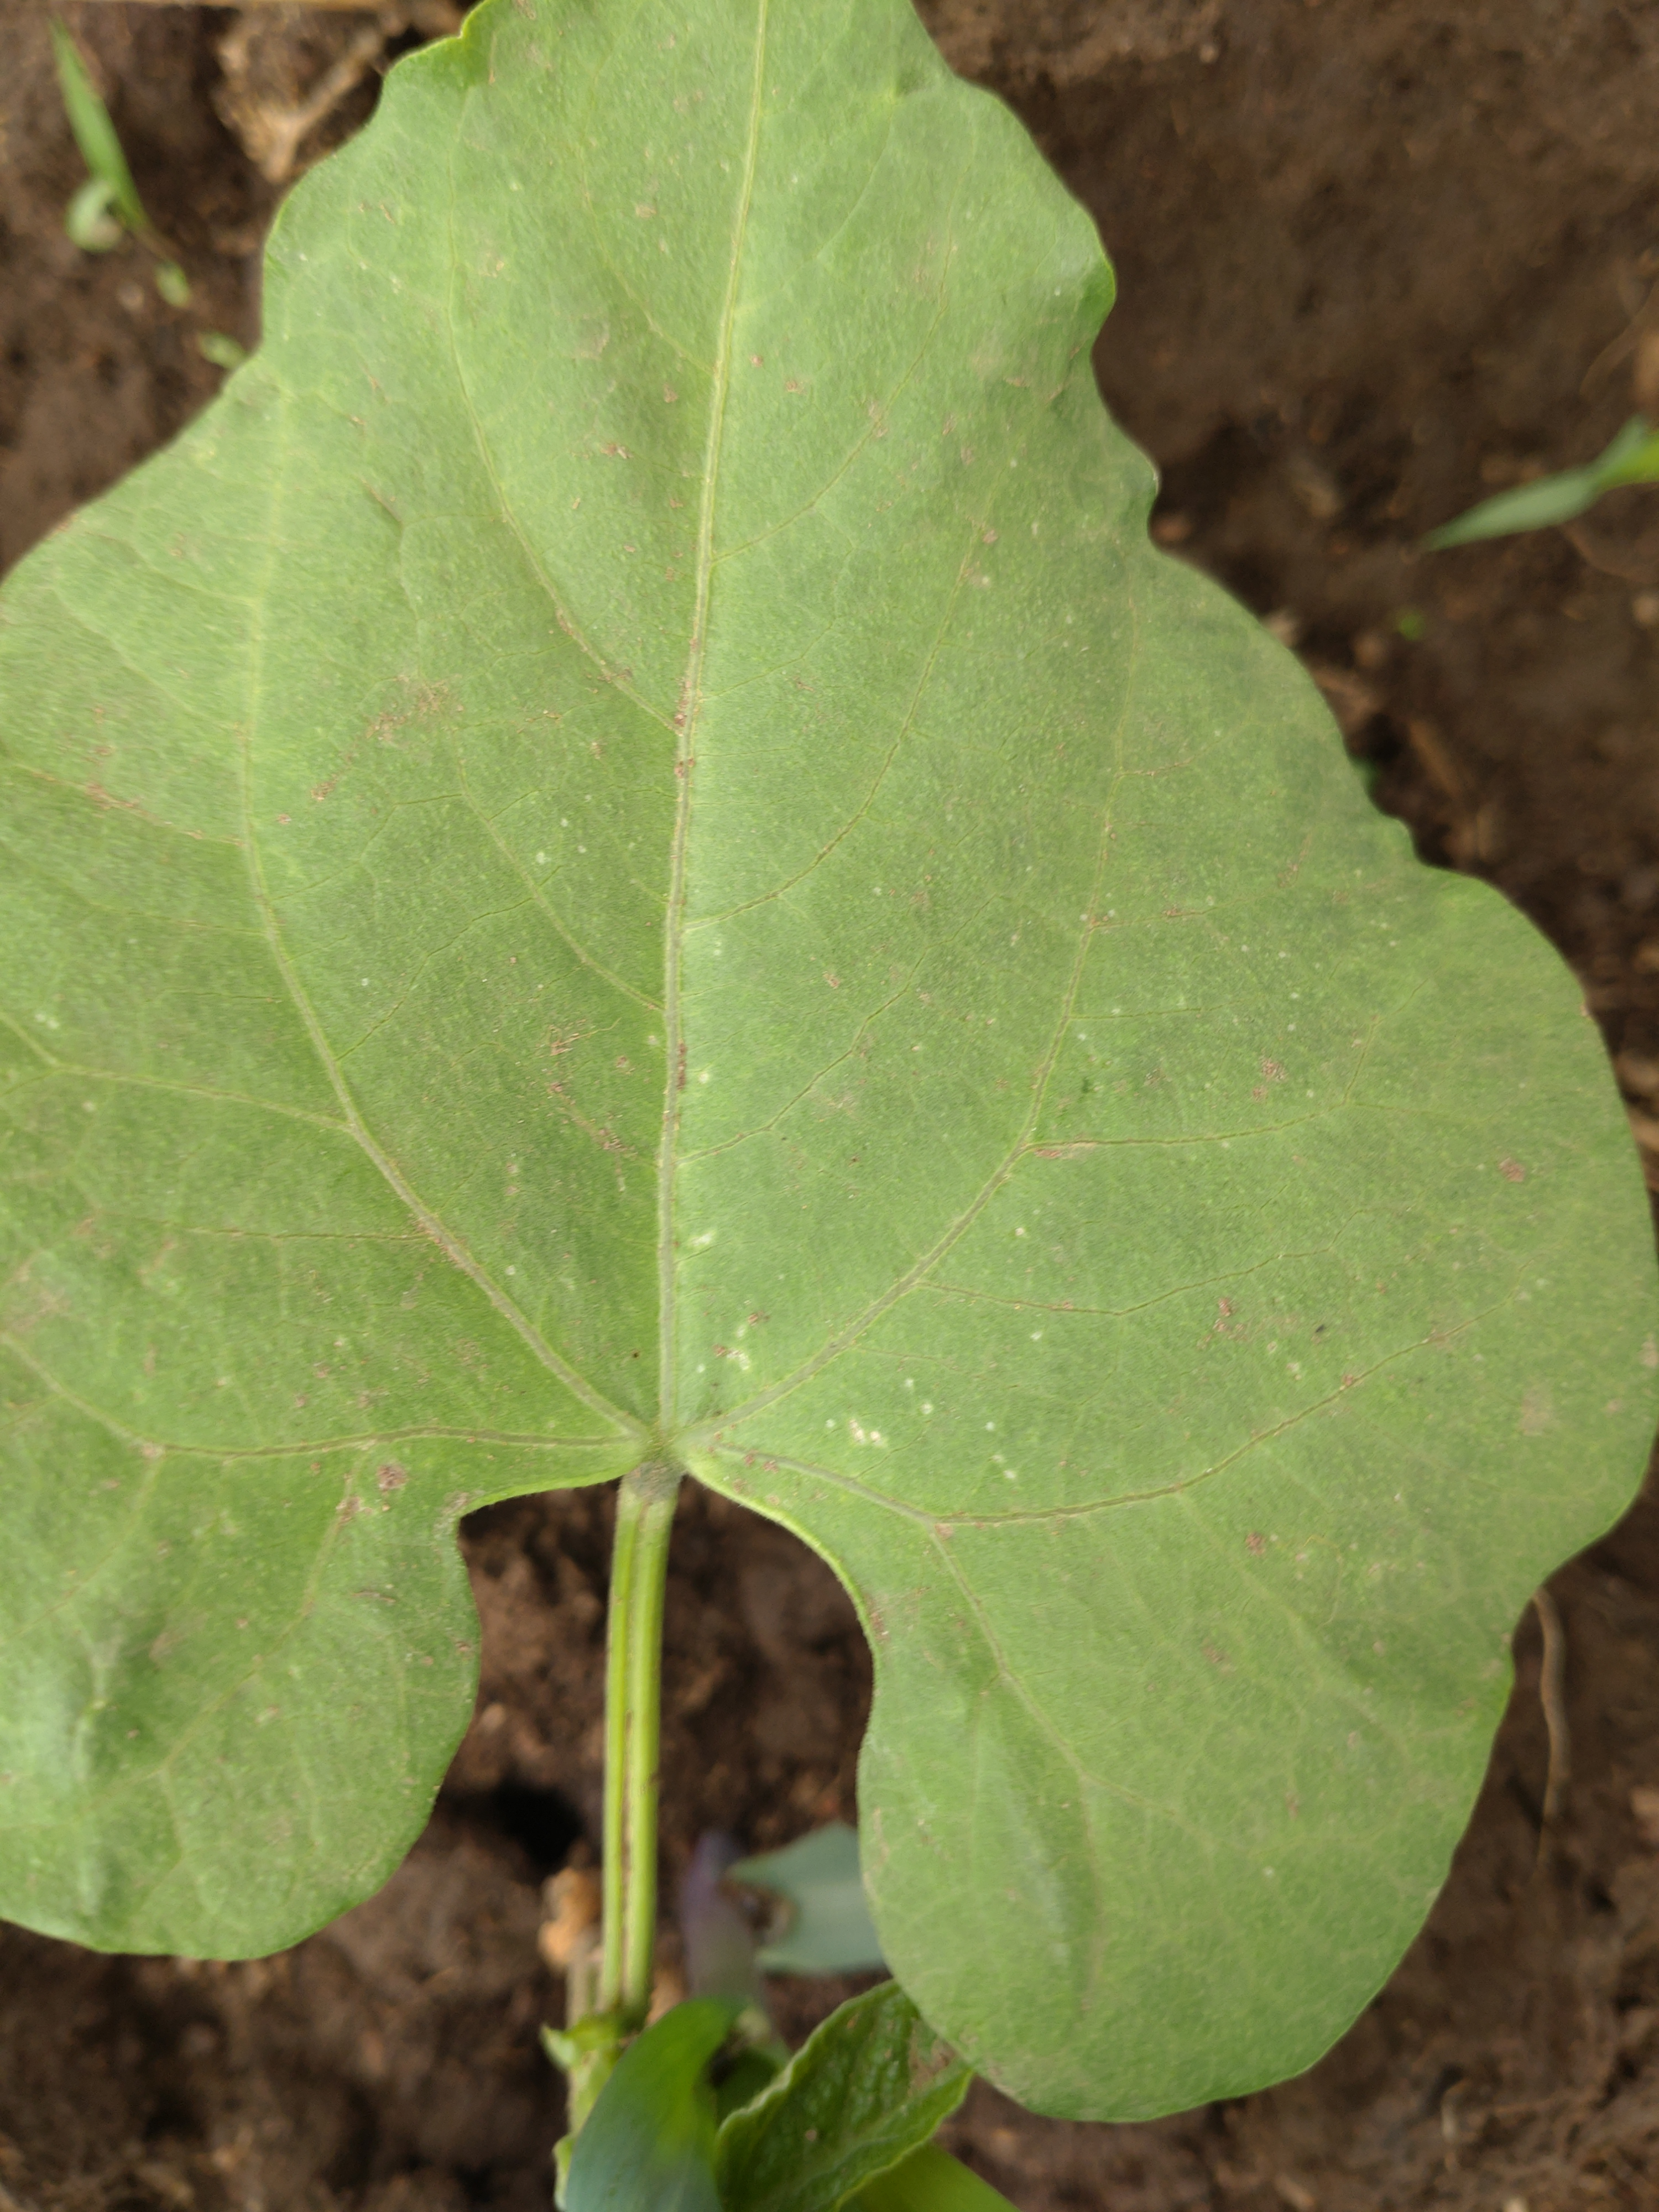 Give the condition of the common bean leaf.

healthy
